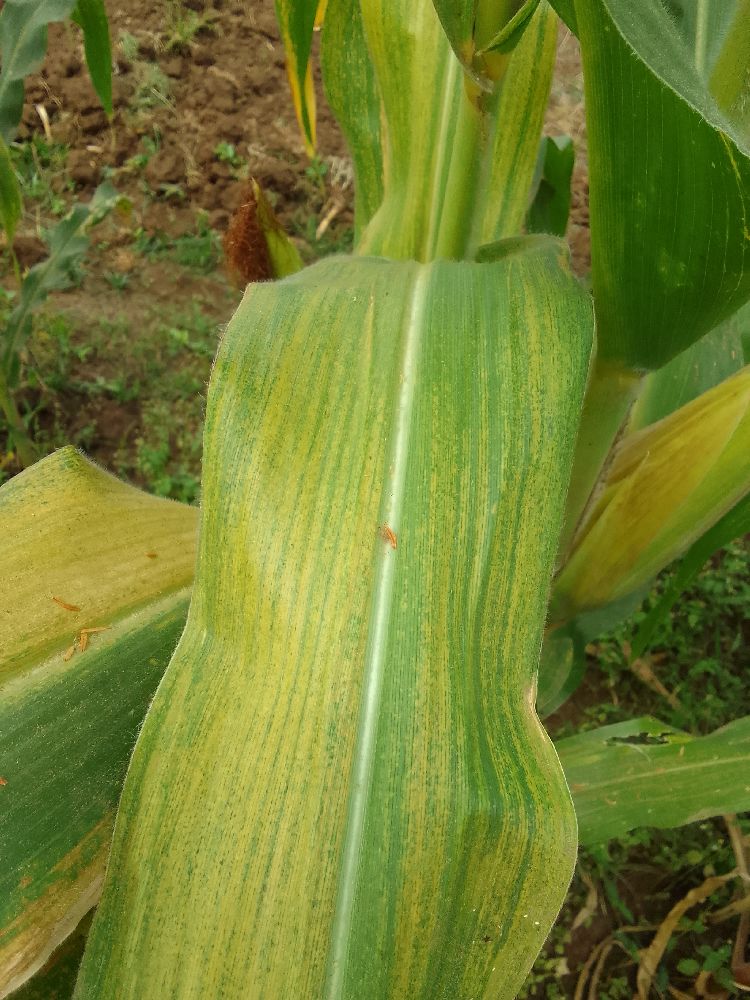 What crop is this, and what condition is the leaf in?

maize, maize lethal necrosis
